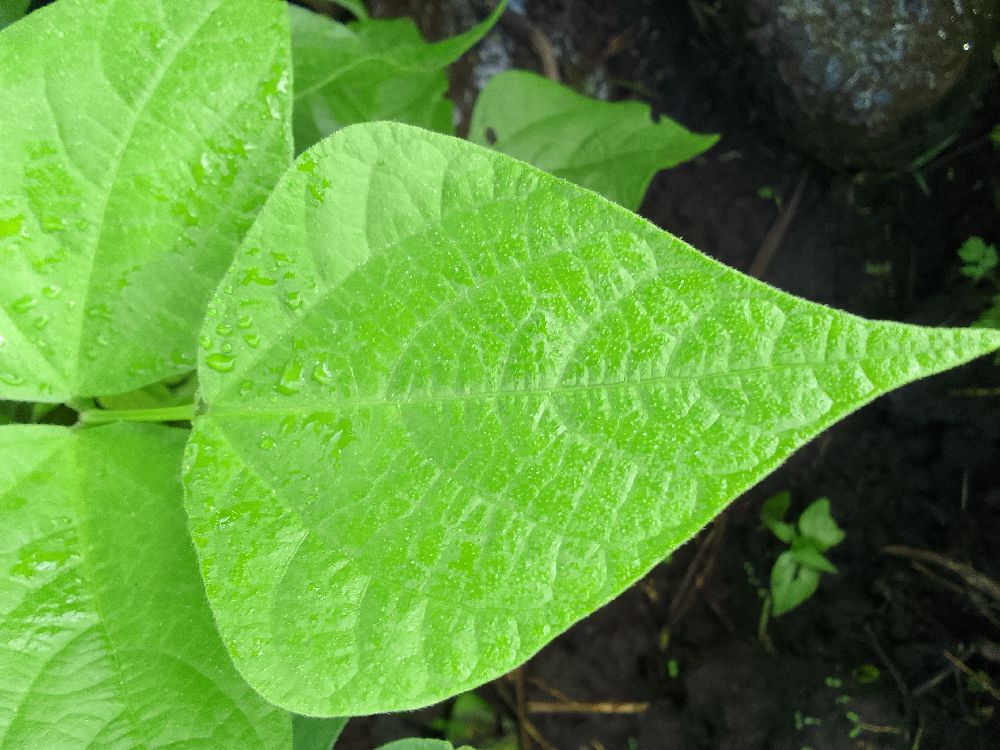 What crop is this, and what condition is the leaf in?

common bean, healthy
